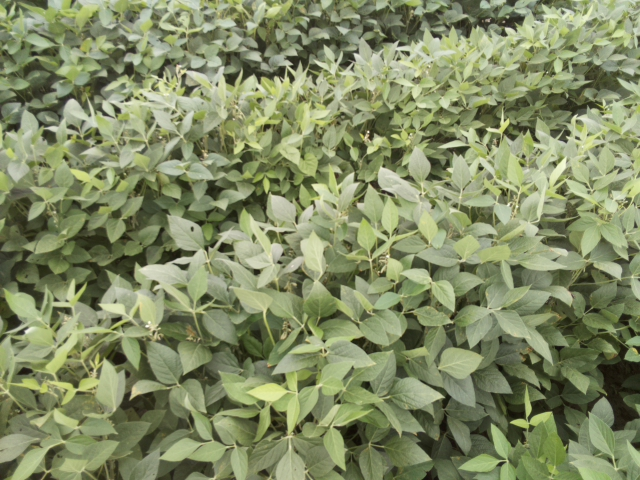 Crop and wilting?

soybean, leaflets folding inward at secondary pulvinus with no turgor loss in leaflets or petioles
